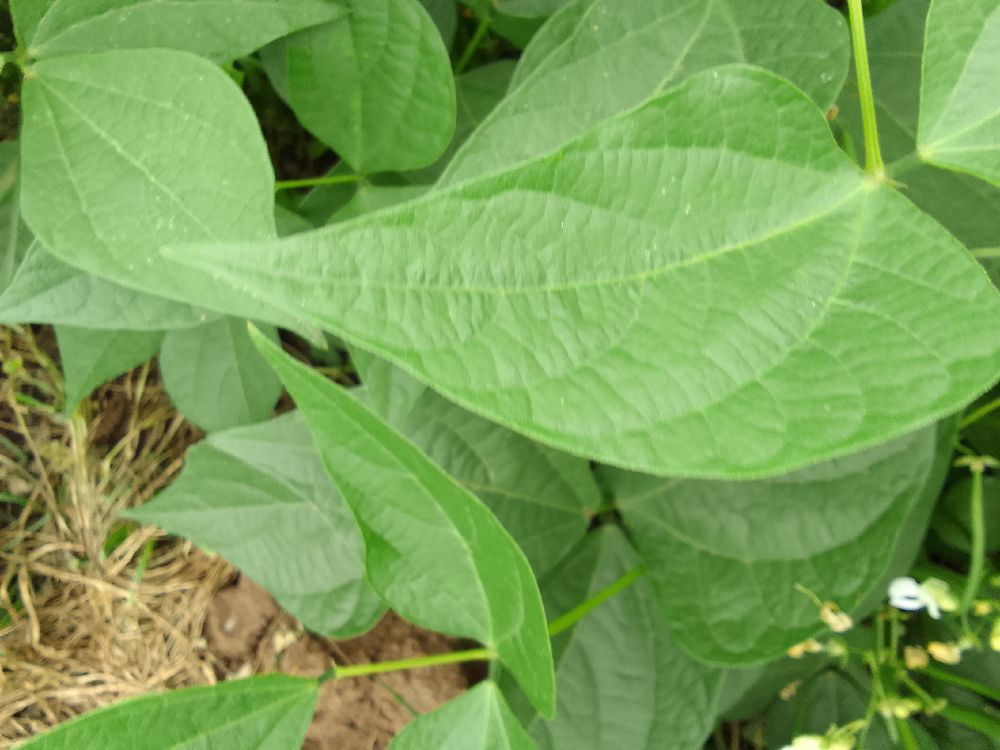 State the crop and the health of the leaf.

common bean, healthy
